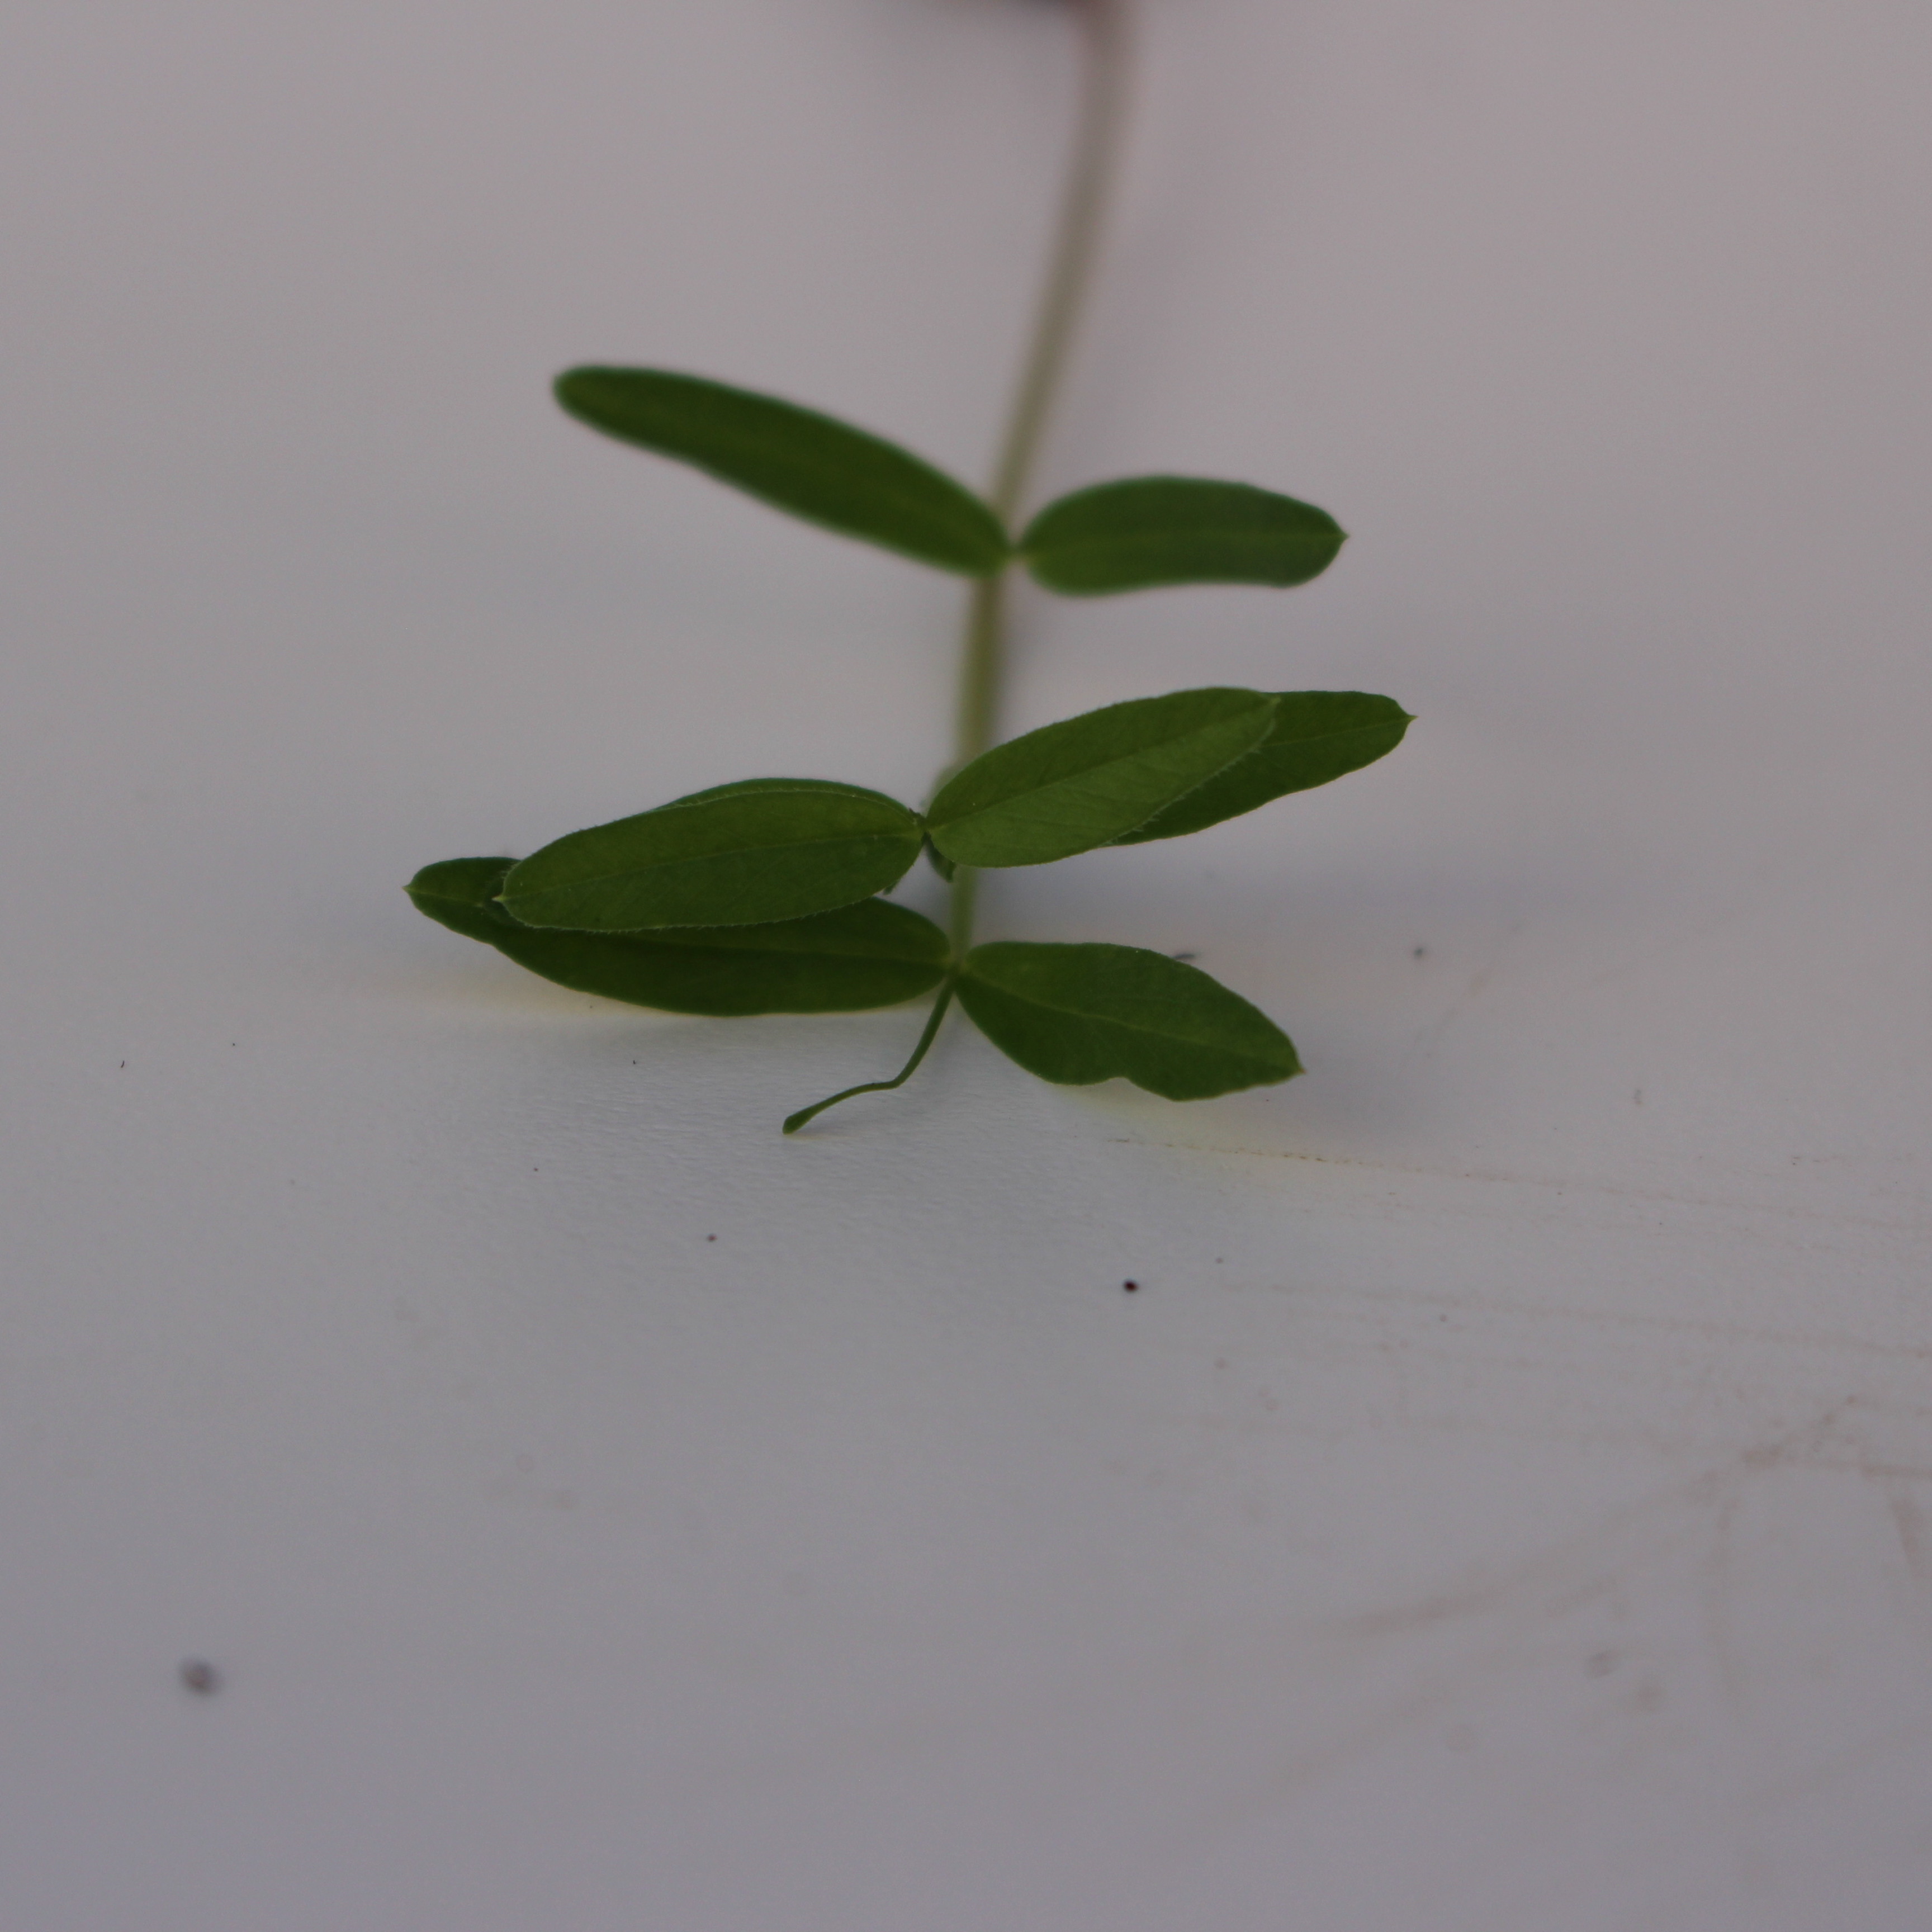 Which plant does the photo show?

Vicia sativa
